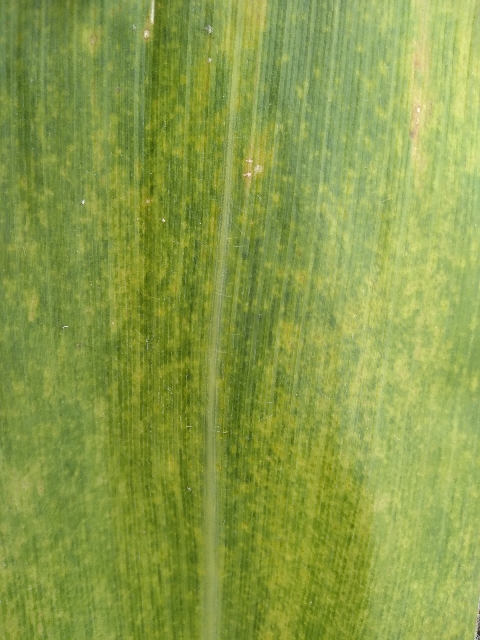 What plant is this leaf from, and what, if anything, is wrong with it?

maize, maize lethal necrosis
